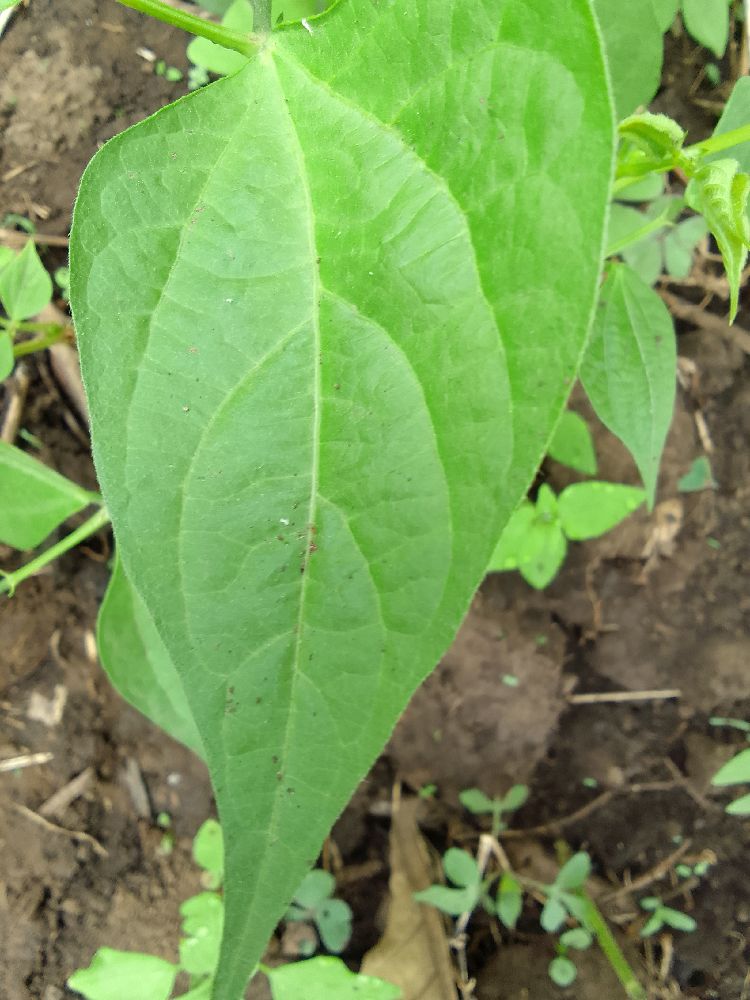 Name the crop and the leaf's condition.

common bean, healthy
